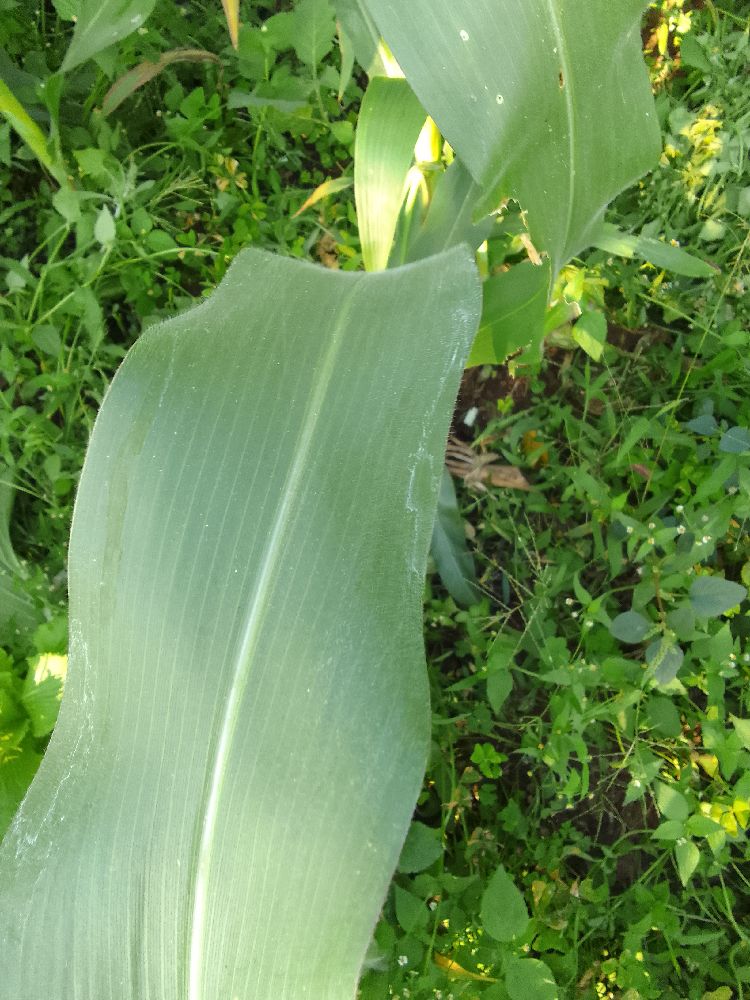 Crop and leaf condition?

maize, healthy
